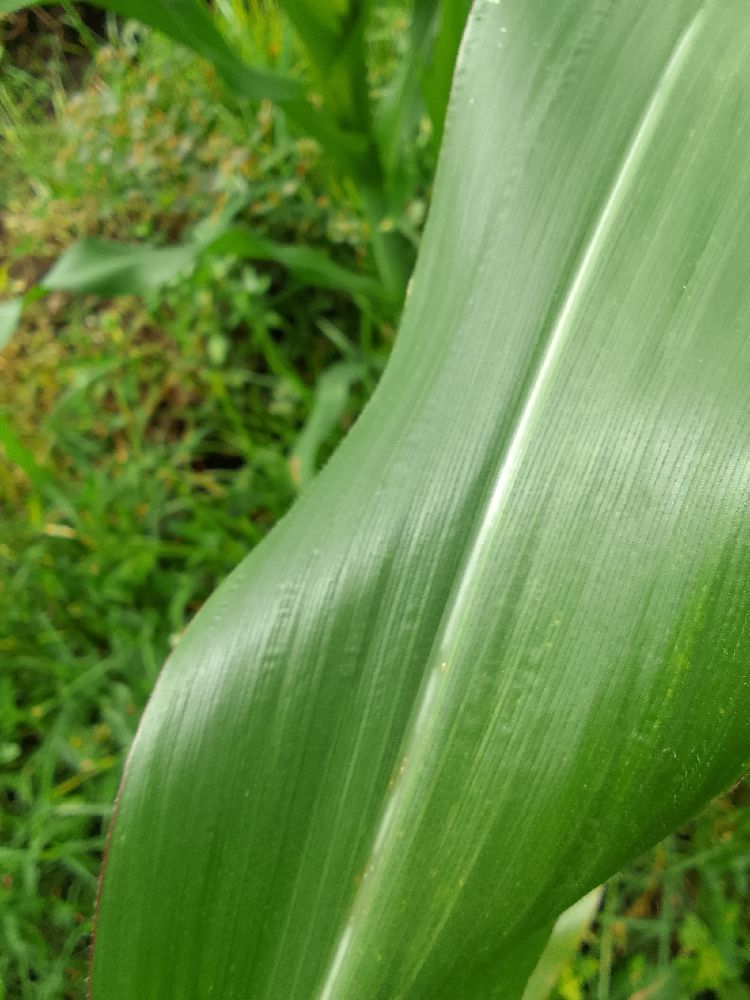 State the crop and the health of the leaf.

maize, healthy
